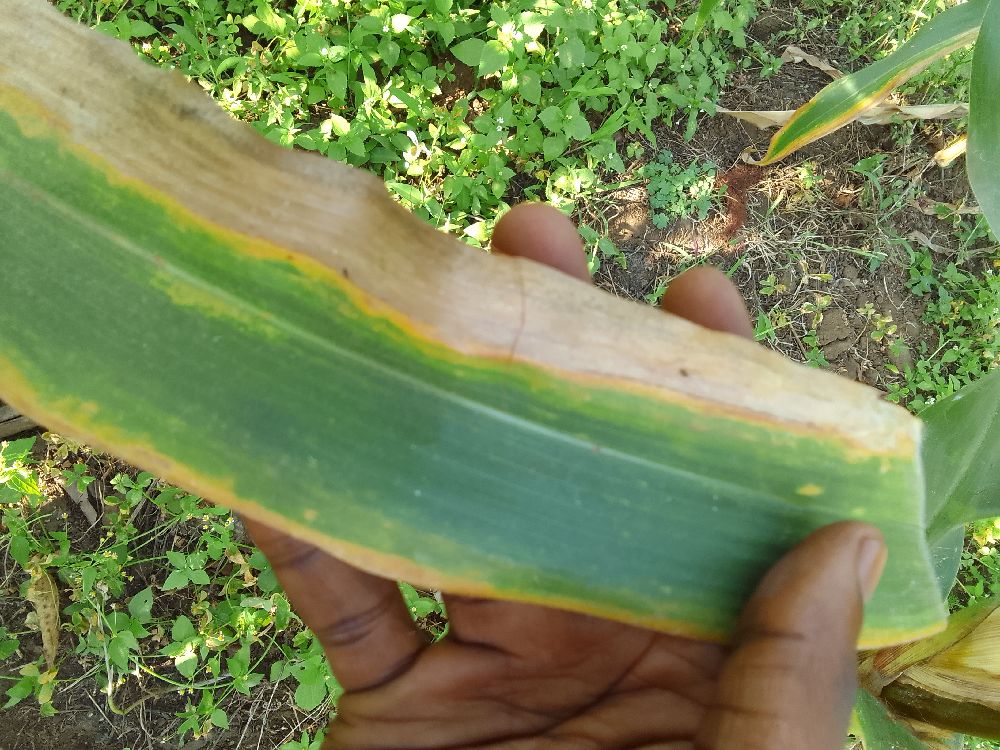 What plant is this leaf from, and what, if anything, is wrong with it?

maize, maize lethal necrosis
